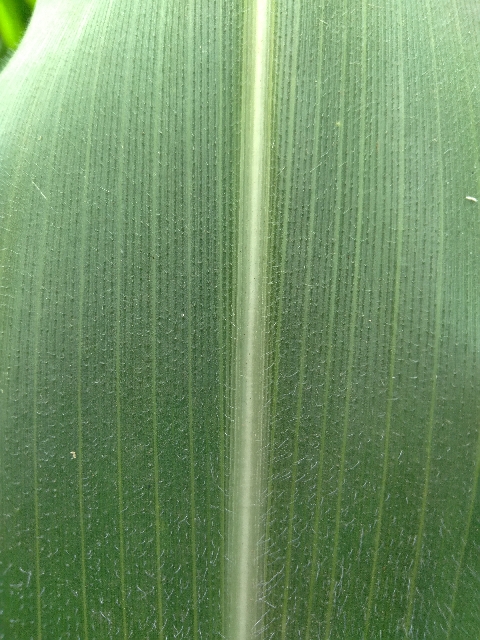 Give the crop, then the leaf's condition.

maize, healthy
